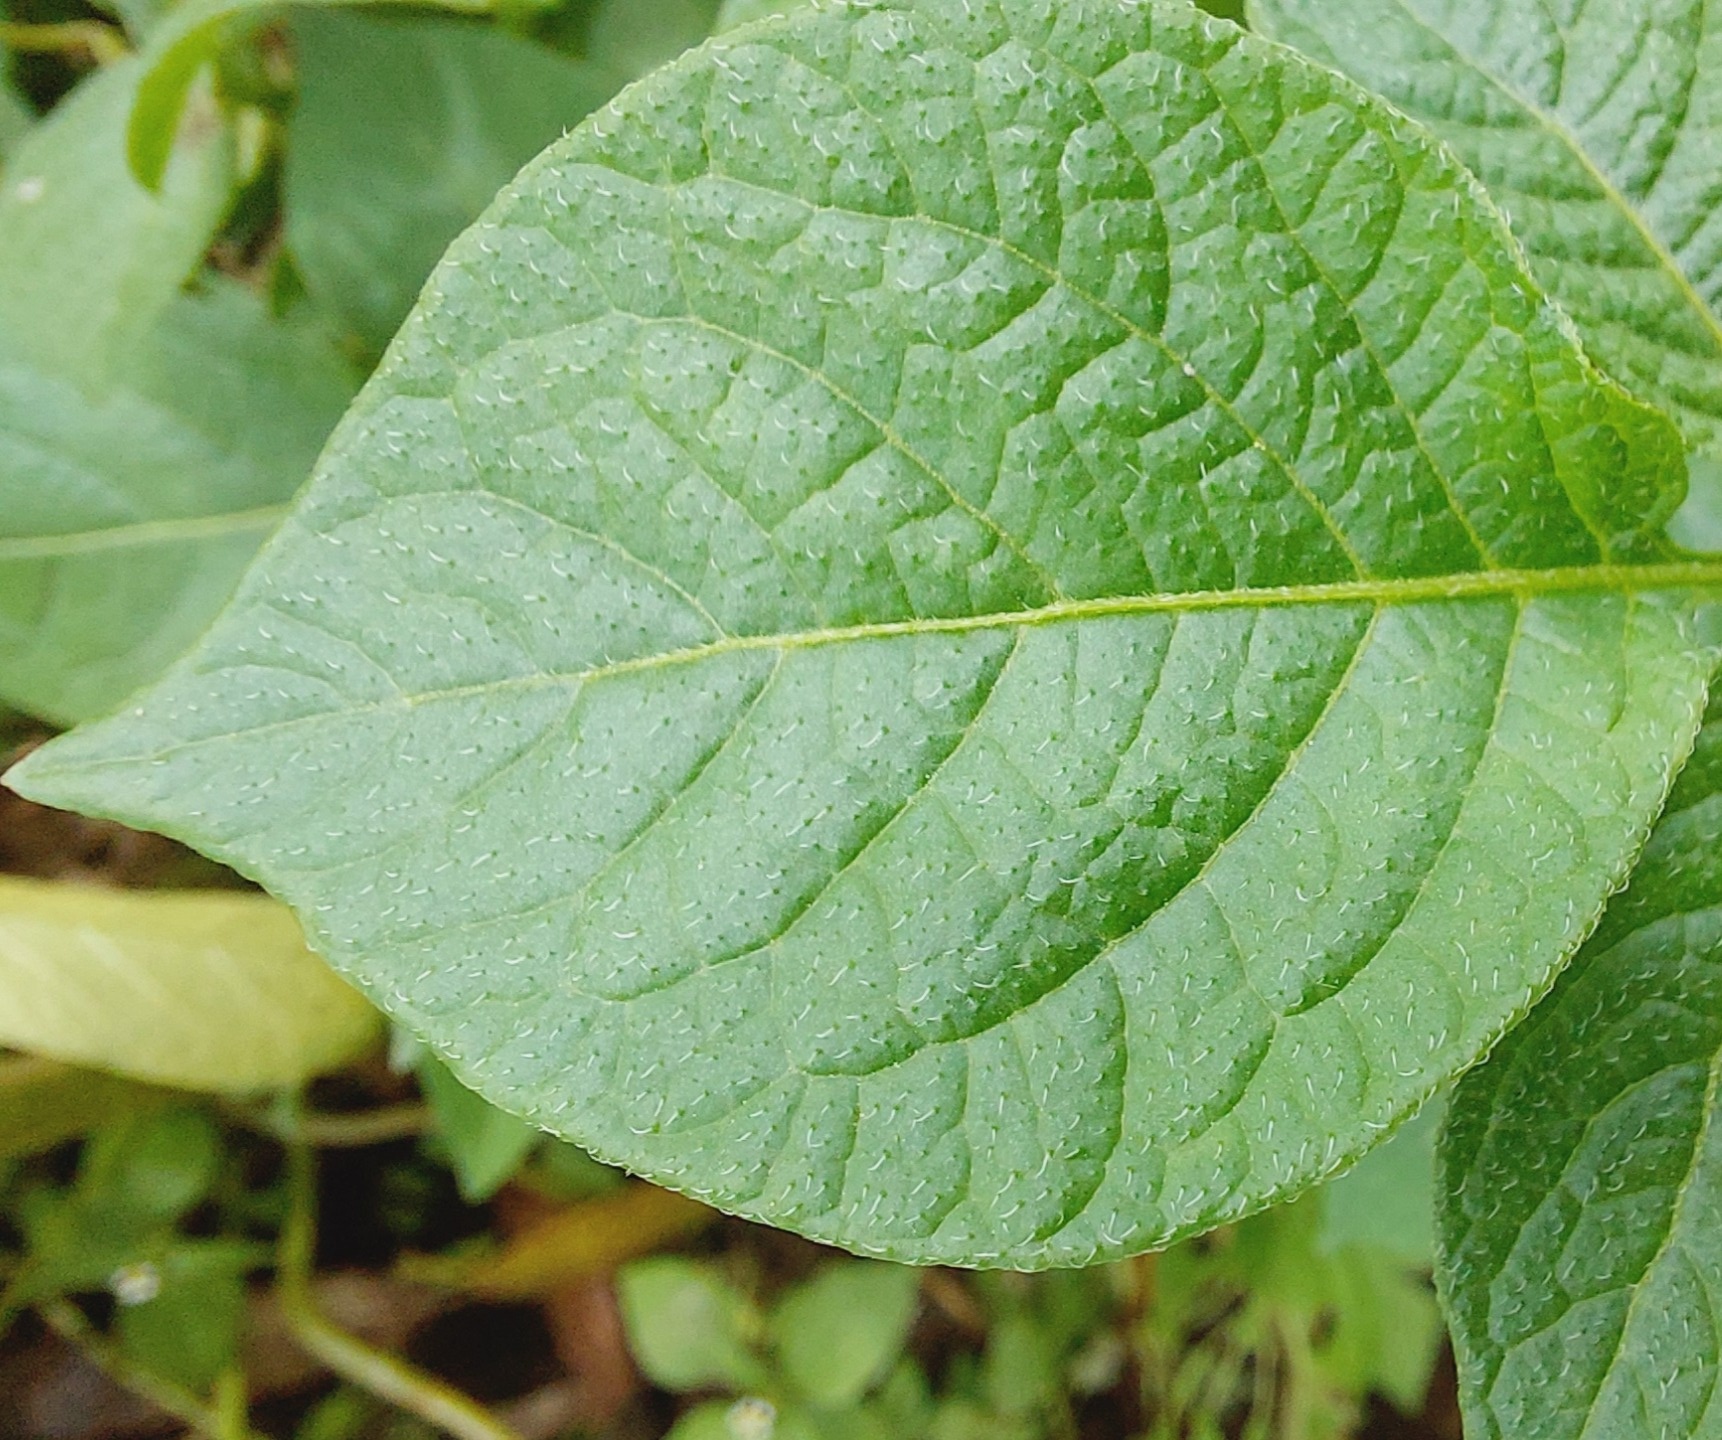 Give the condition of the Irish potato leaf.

healthy
